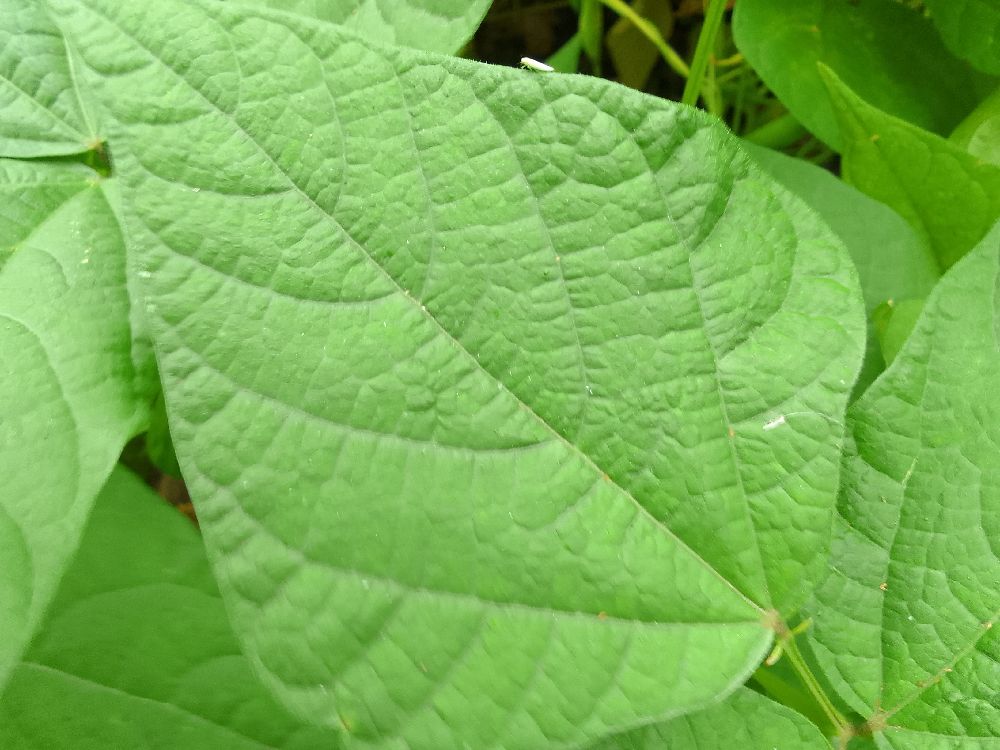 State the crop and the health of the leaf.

common bean, healthy
